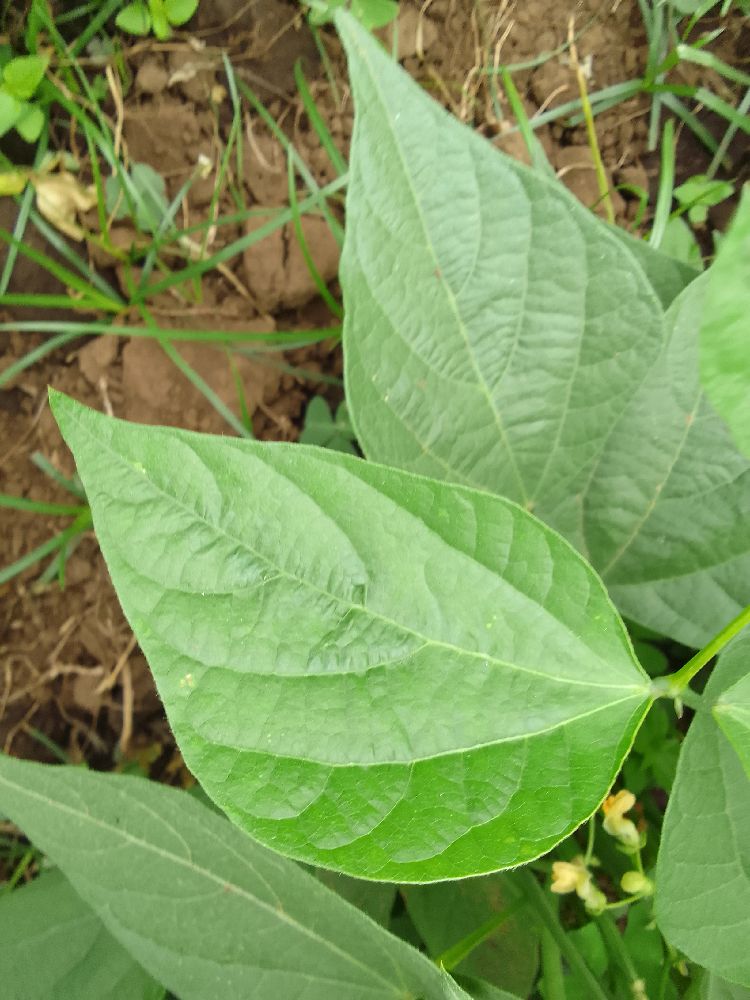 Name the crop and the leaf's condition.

common bean, healthy
